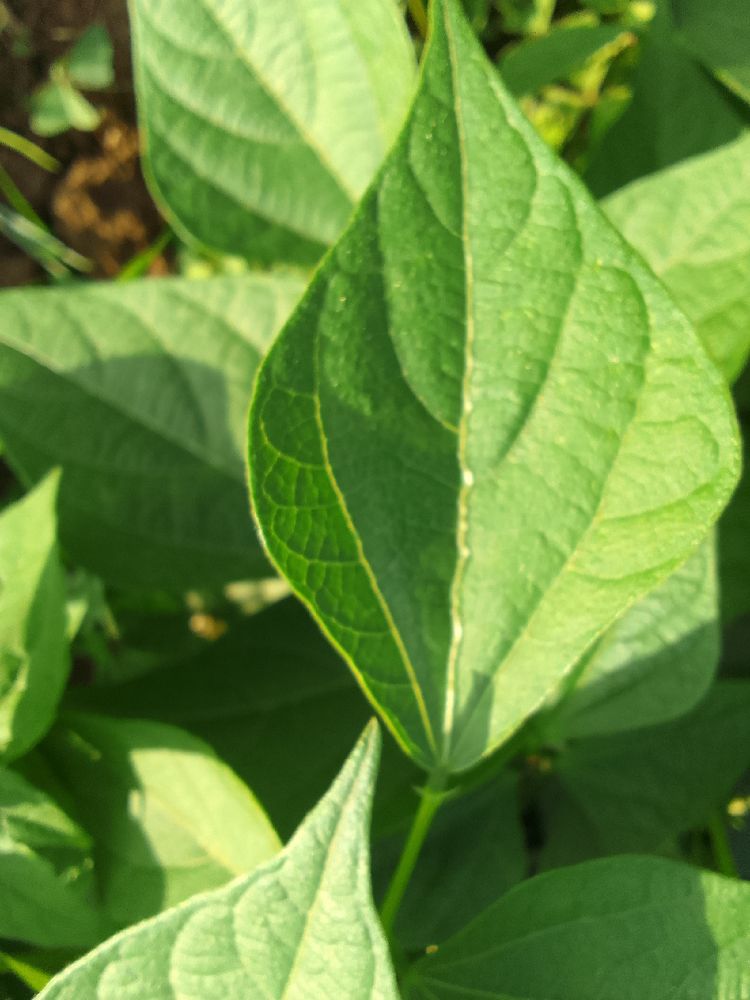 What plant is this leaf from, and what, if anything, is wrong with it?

common bean, healthy
